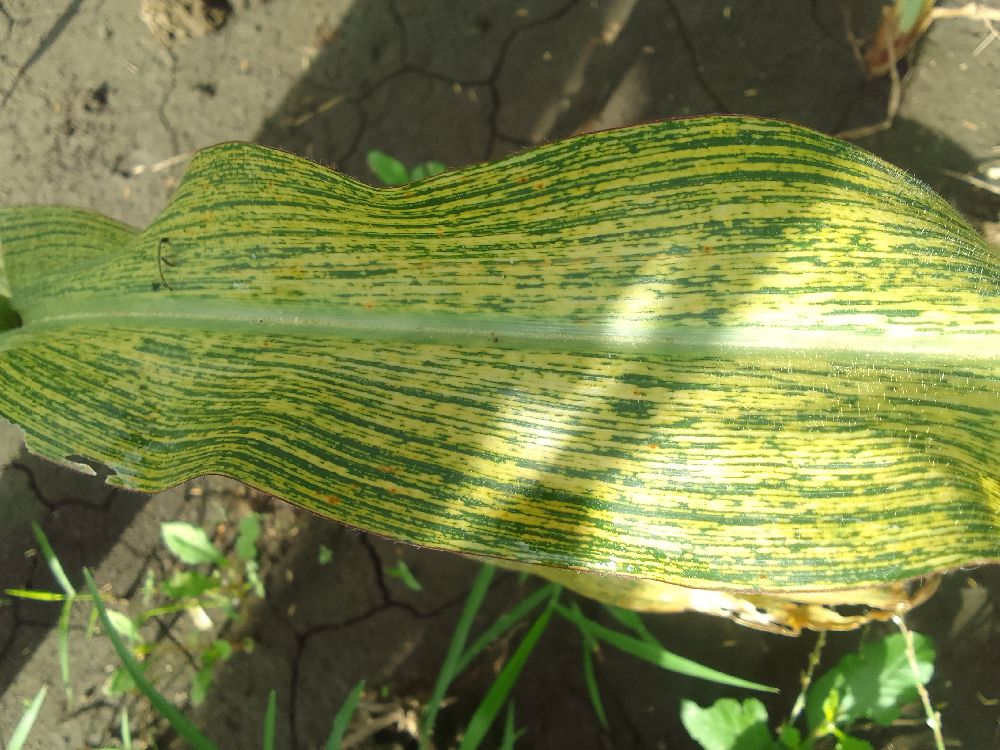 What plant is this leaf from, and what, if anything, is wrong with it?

maize, maize streak virus
